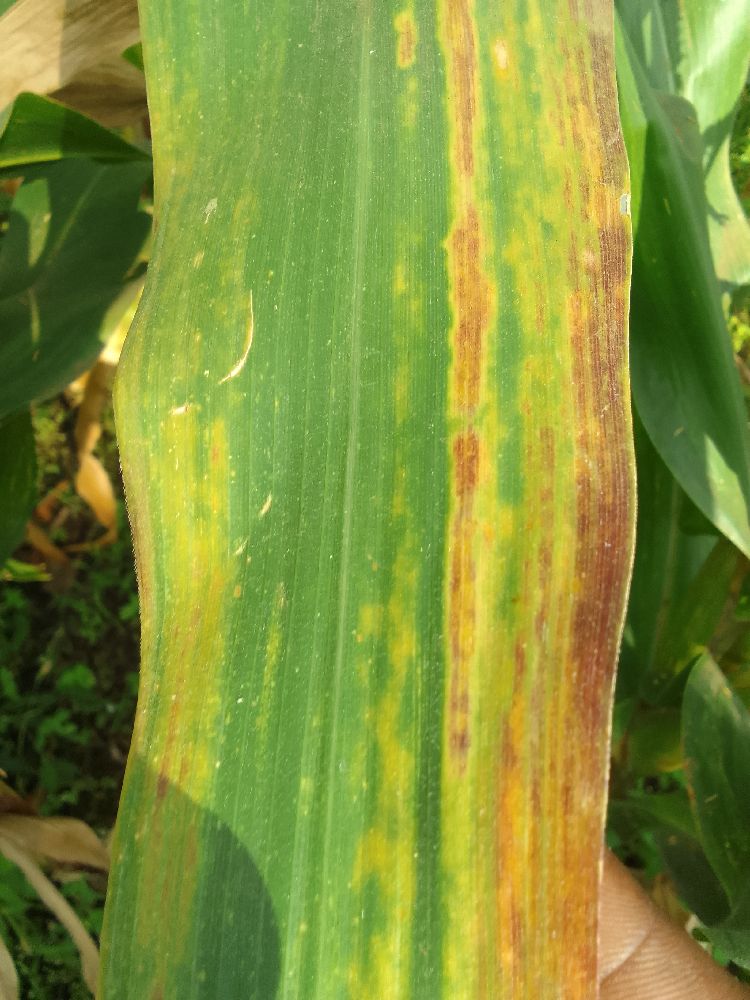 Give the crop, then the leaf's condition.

maize, maize lethal necrosis
